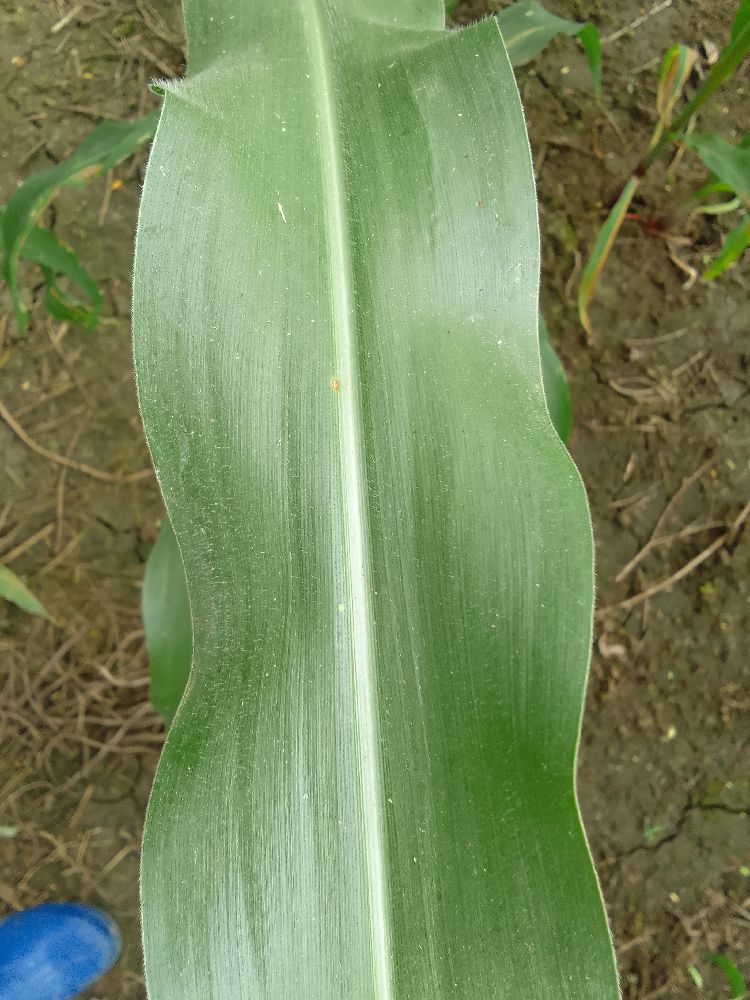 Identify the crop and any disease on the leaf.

maize, healthy
